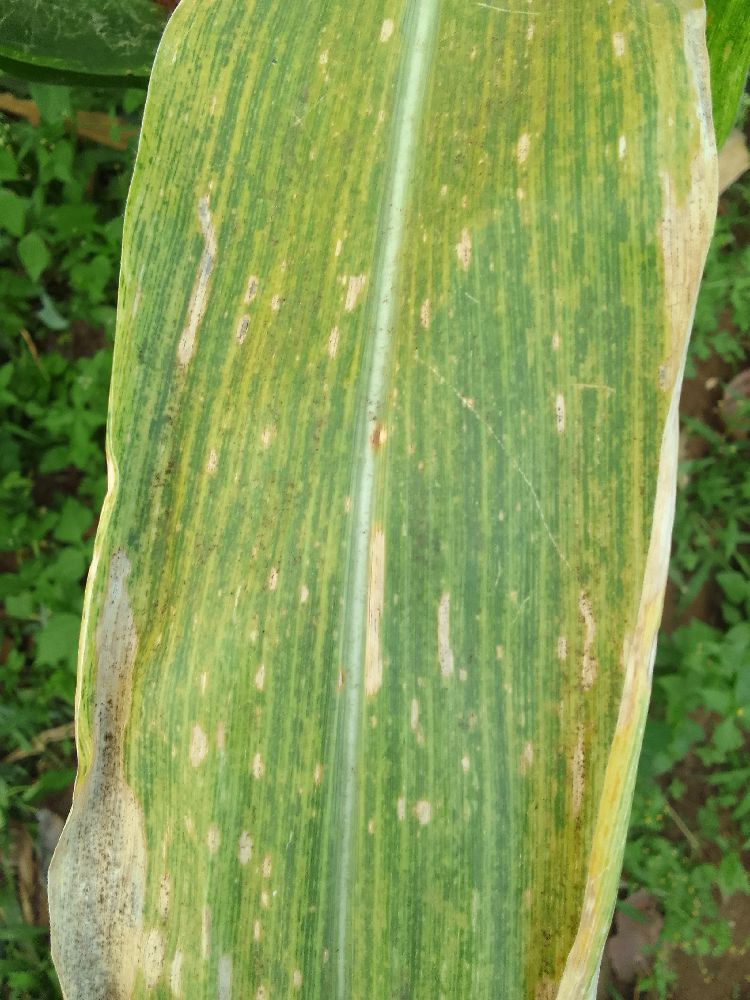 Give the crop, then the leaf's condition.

maize, maize lethal necrosis
